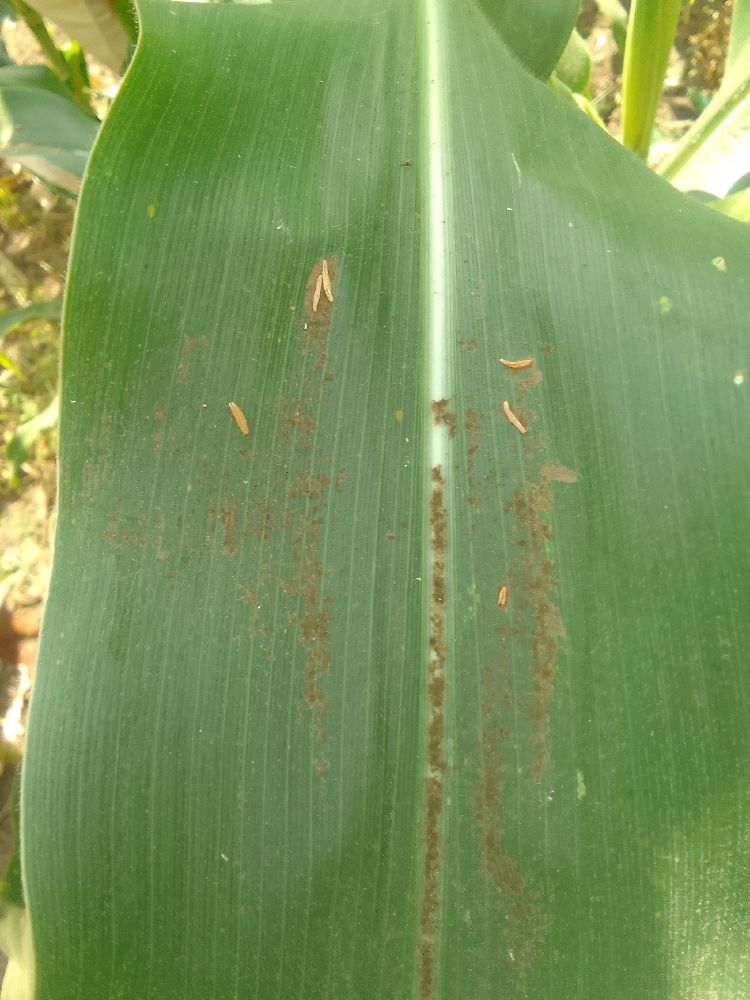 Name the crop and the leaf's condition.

maize, healthy
